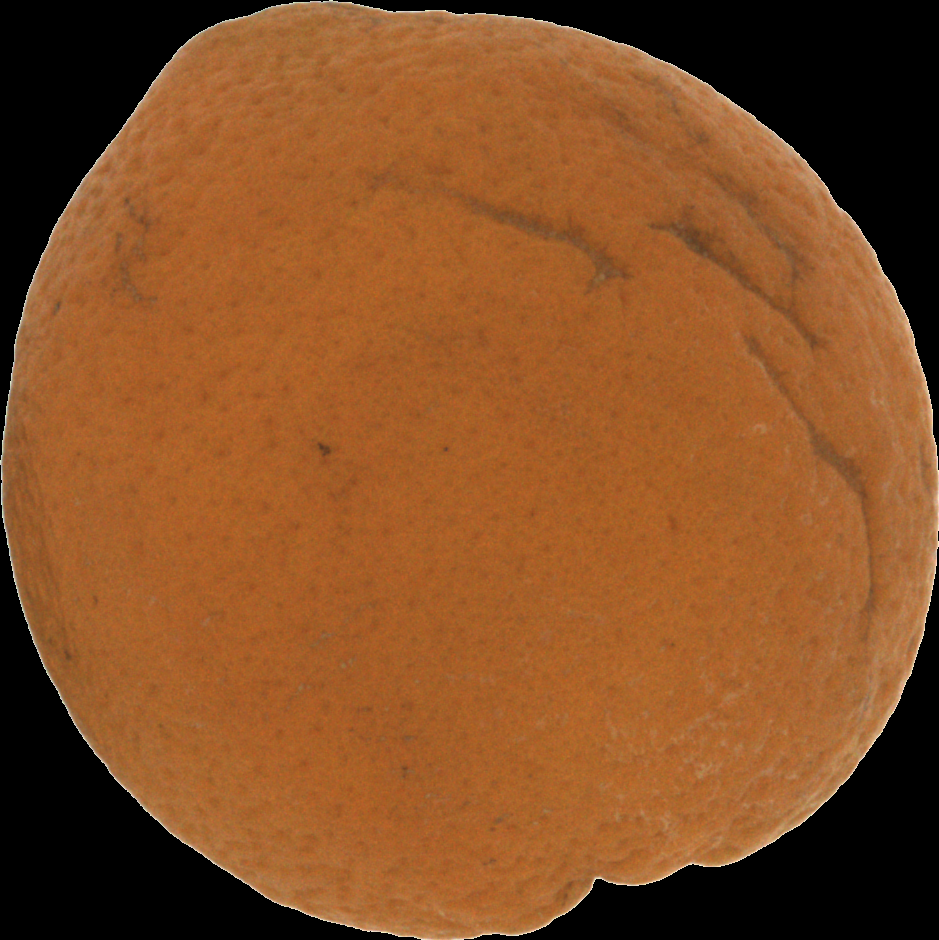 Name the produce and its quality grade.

orange, bad
